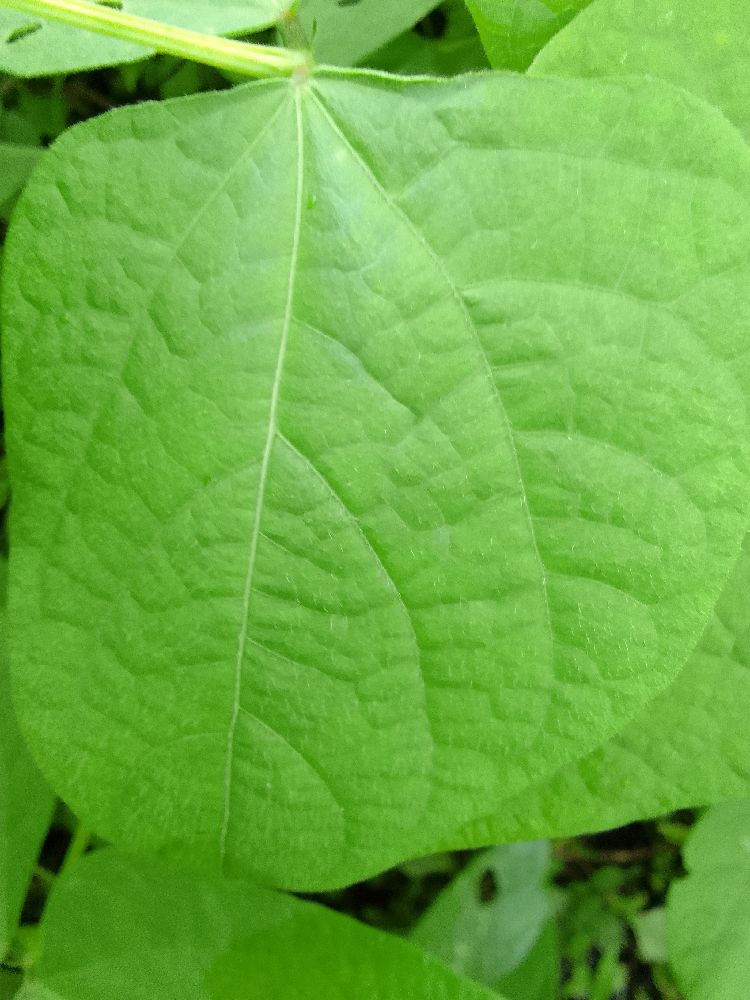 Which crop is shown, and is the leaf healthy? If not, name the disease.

common bean, healthy
